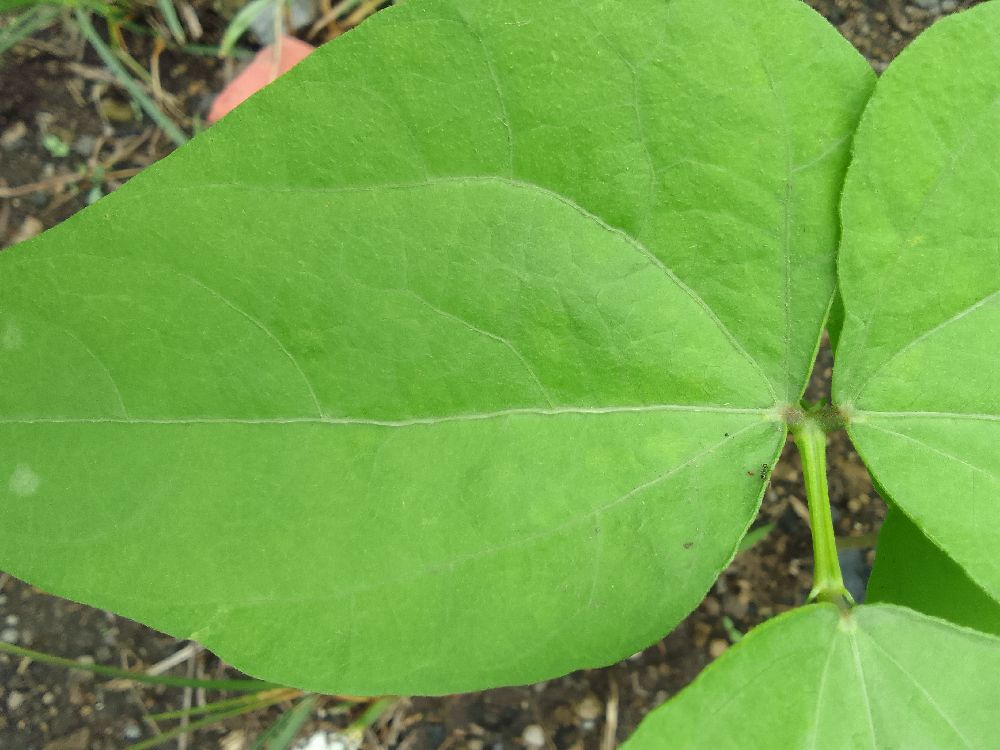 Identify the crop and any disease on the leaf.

common bean, healthy
